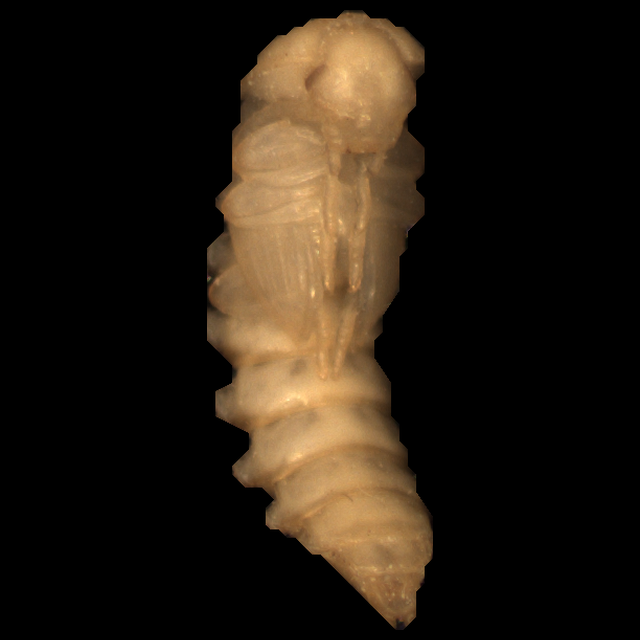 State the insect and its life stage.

mealworm pupa
